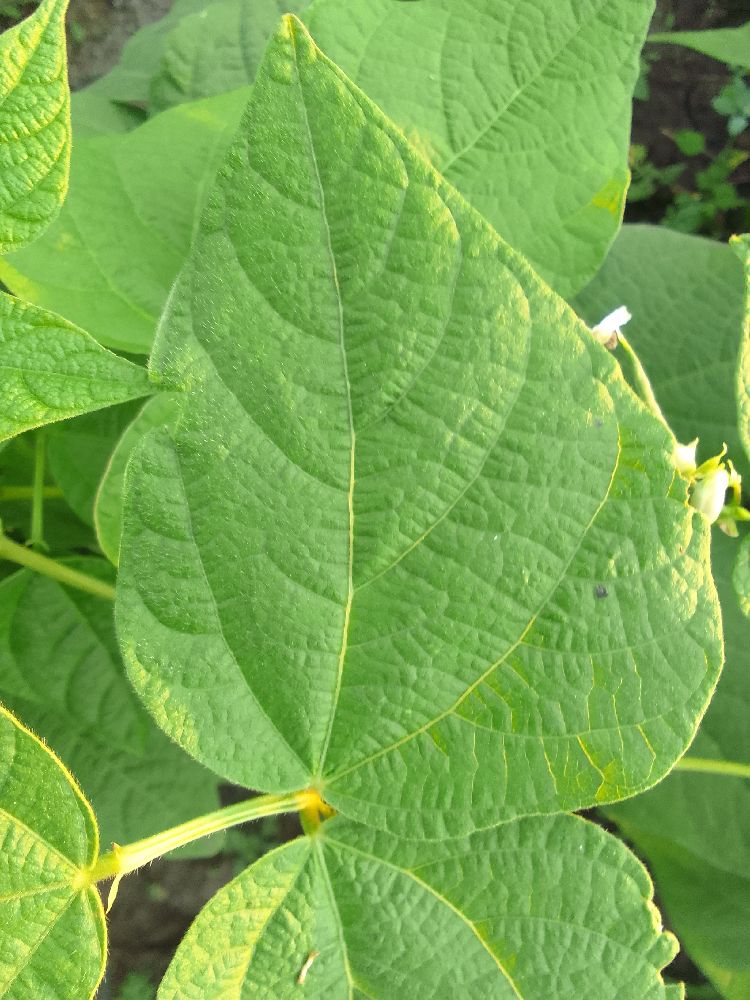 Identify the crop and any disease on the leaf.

common bean, healthy
